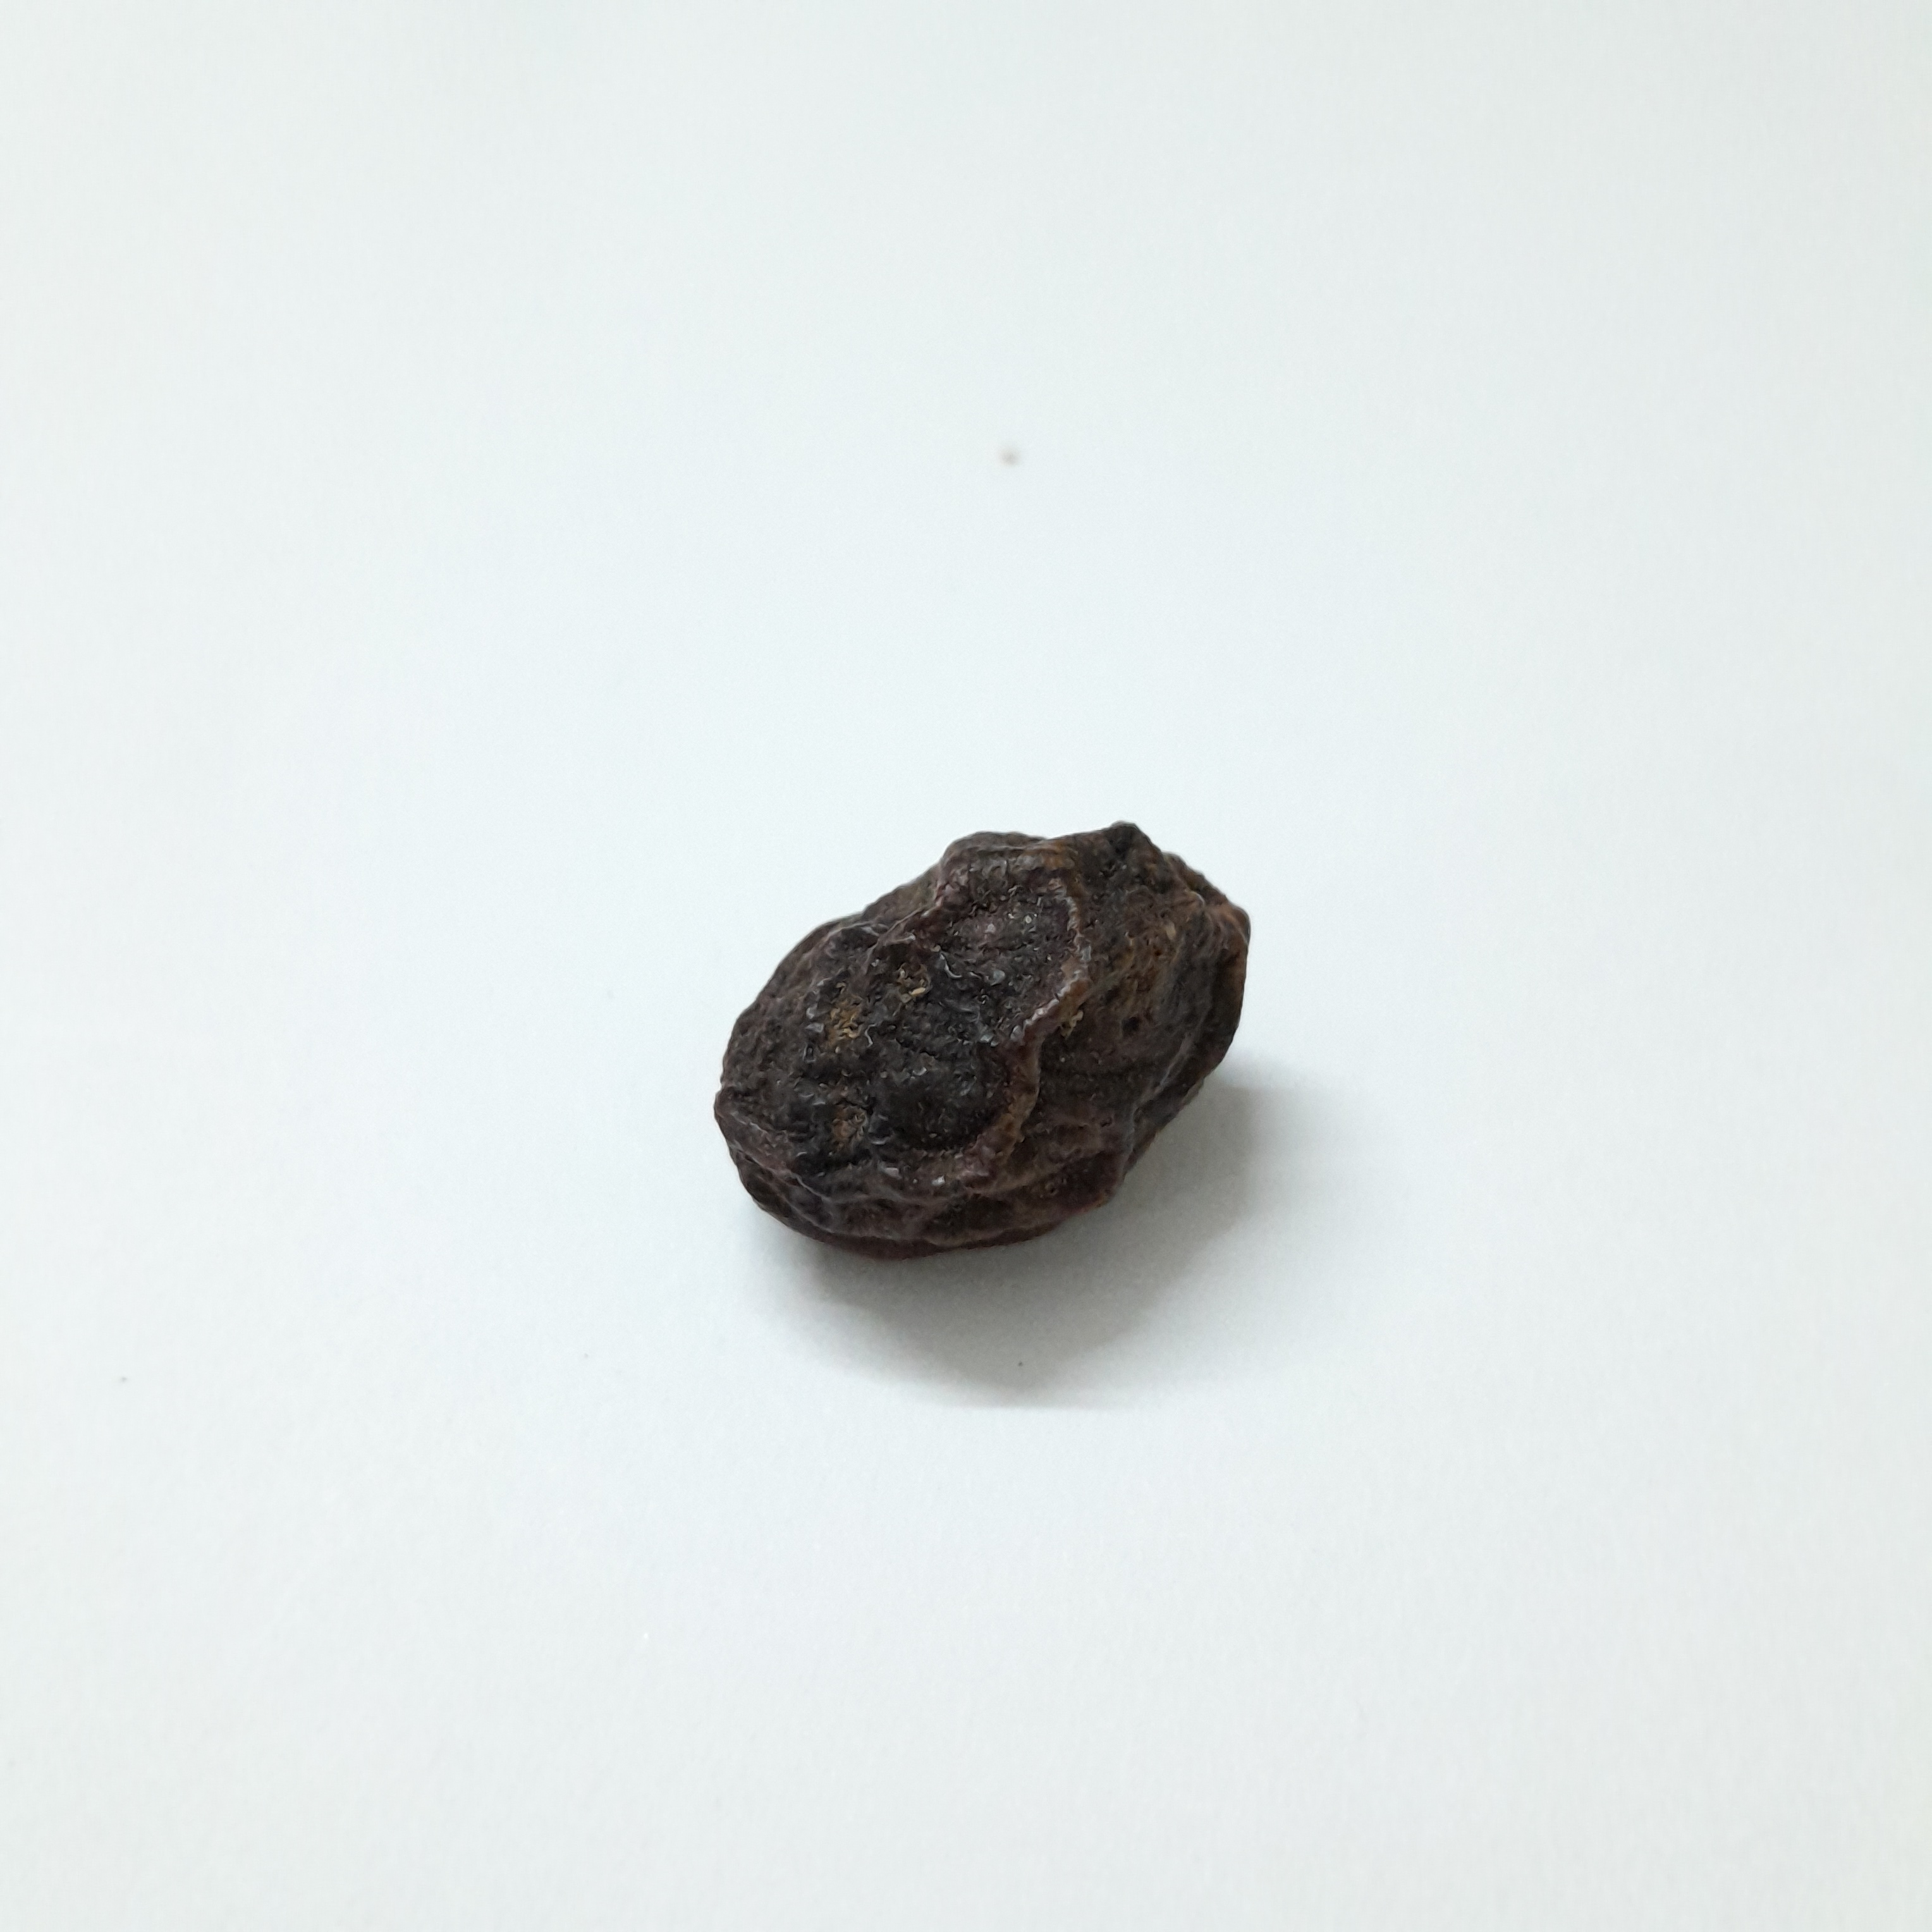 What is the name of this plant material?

kadukharik
